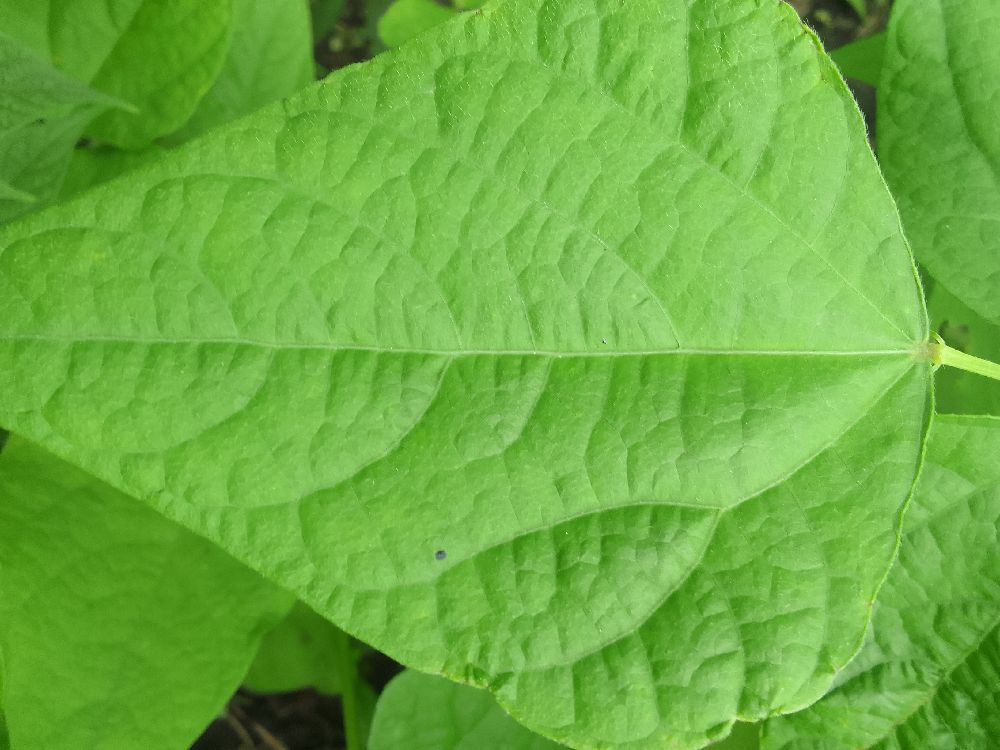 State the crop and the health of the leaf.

common bean, healthy
